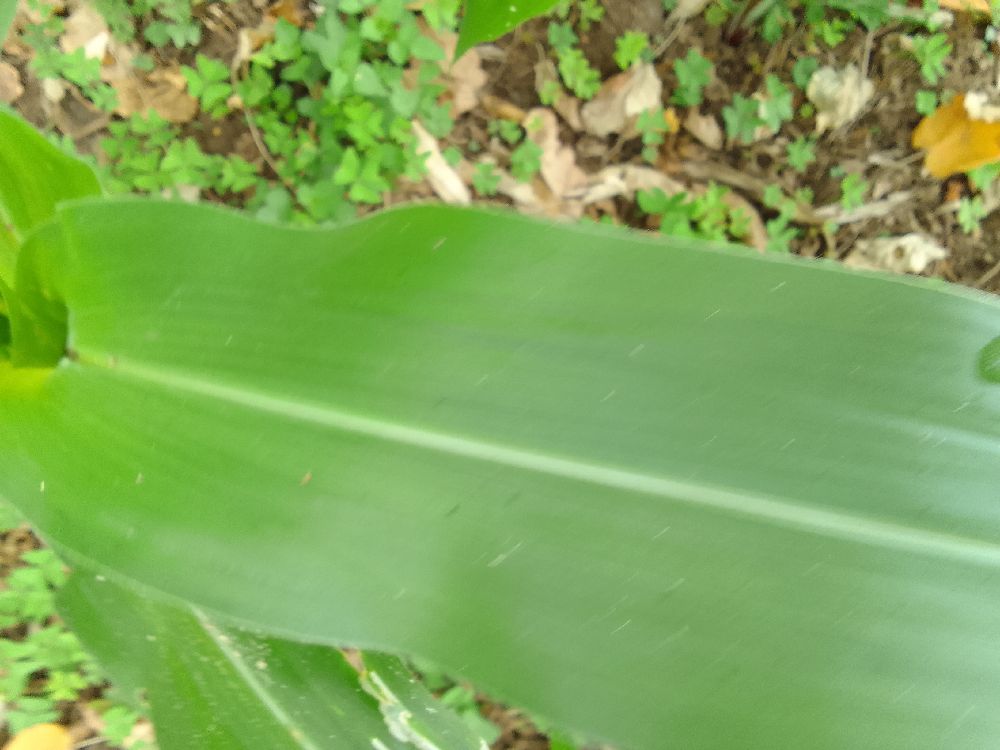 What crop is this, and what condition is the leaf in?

maize, healthy
